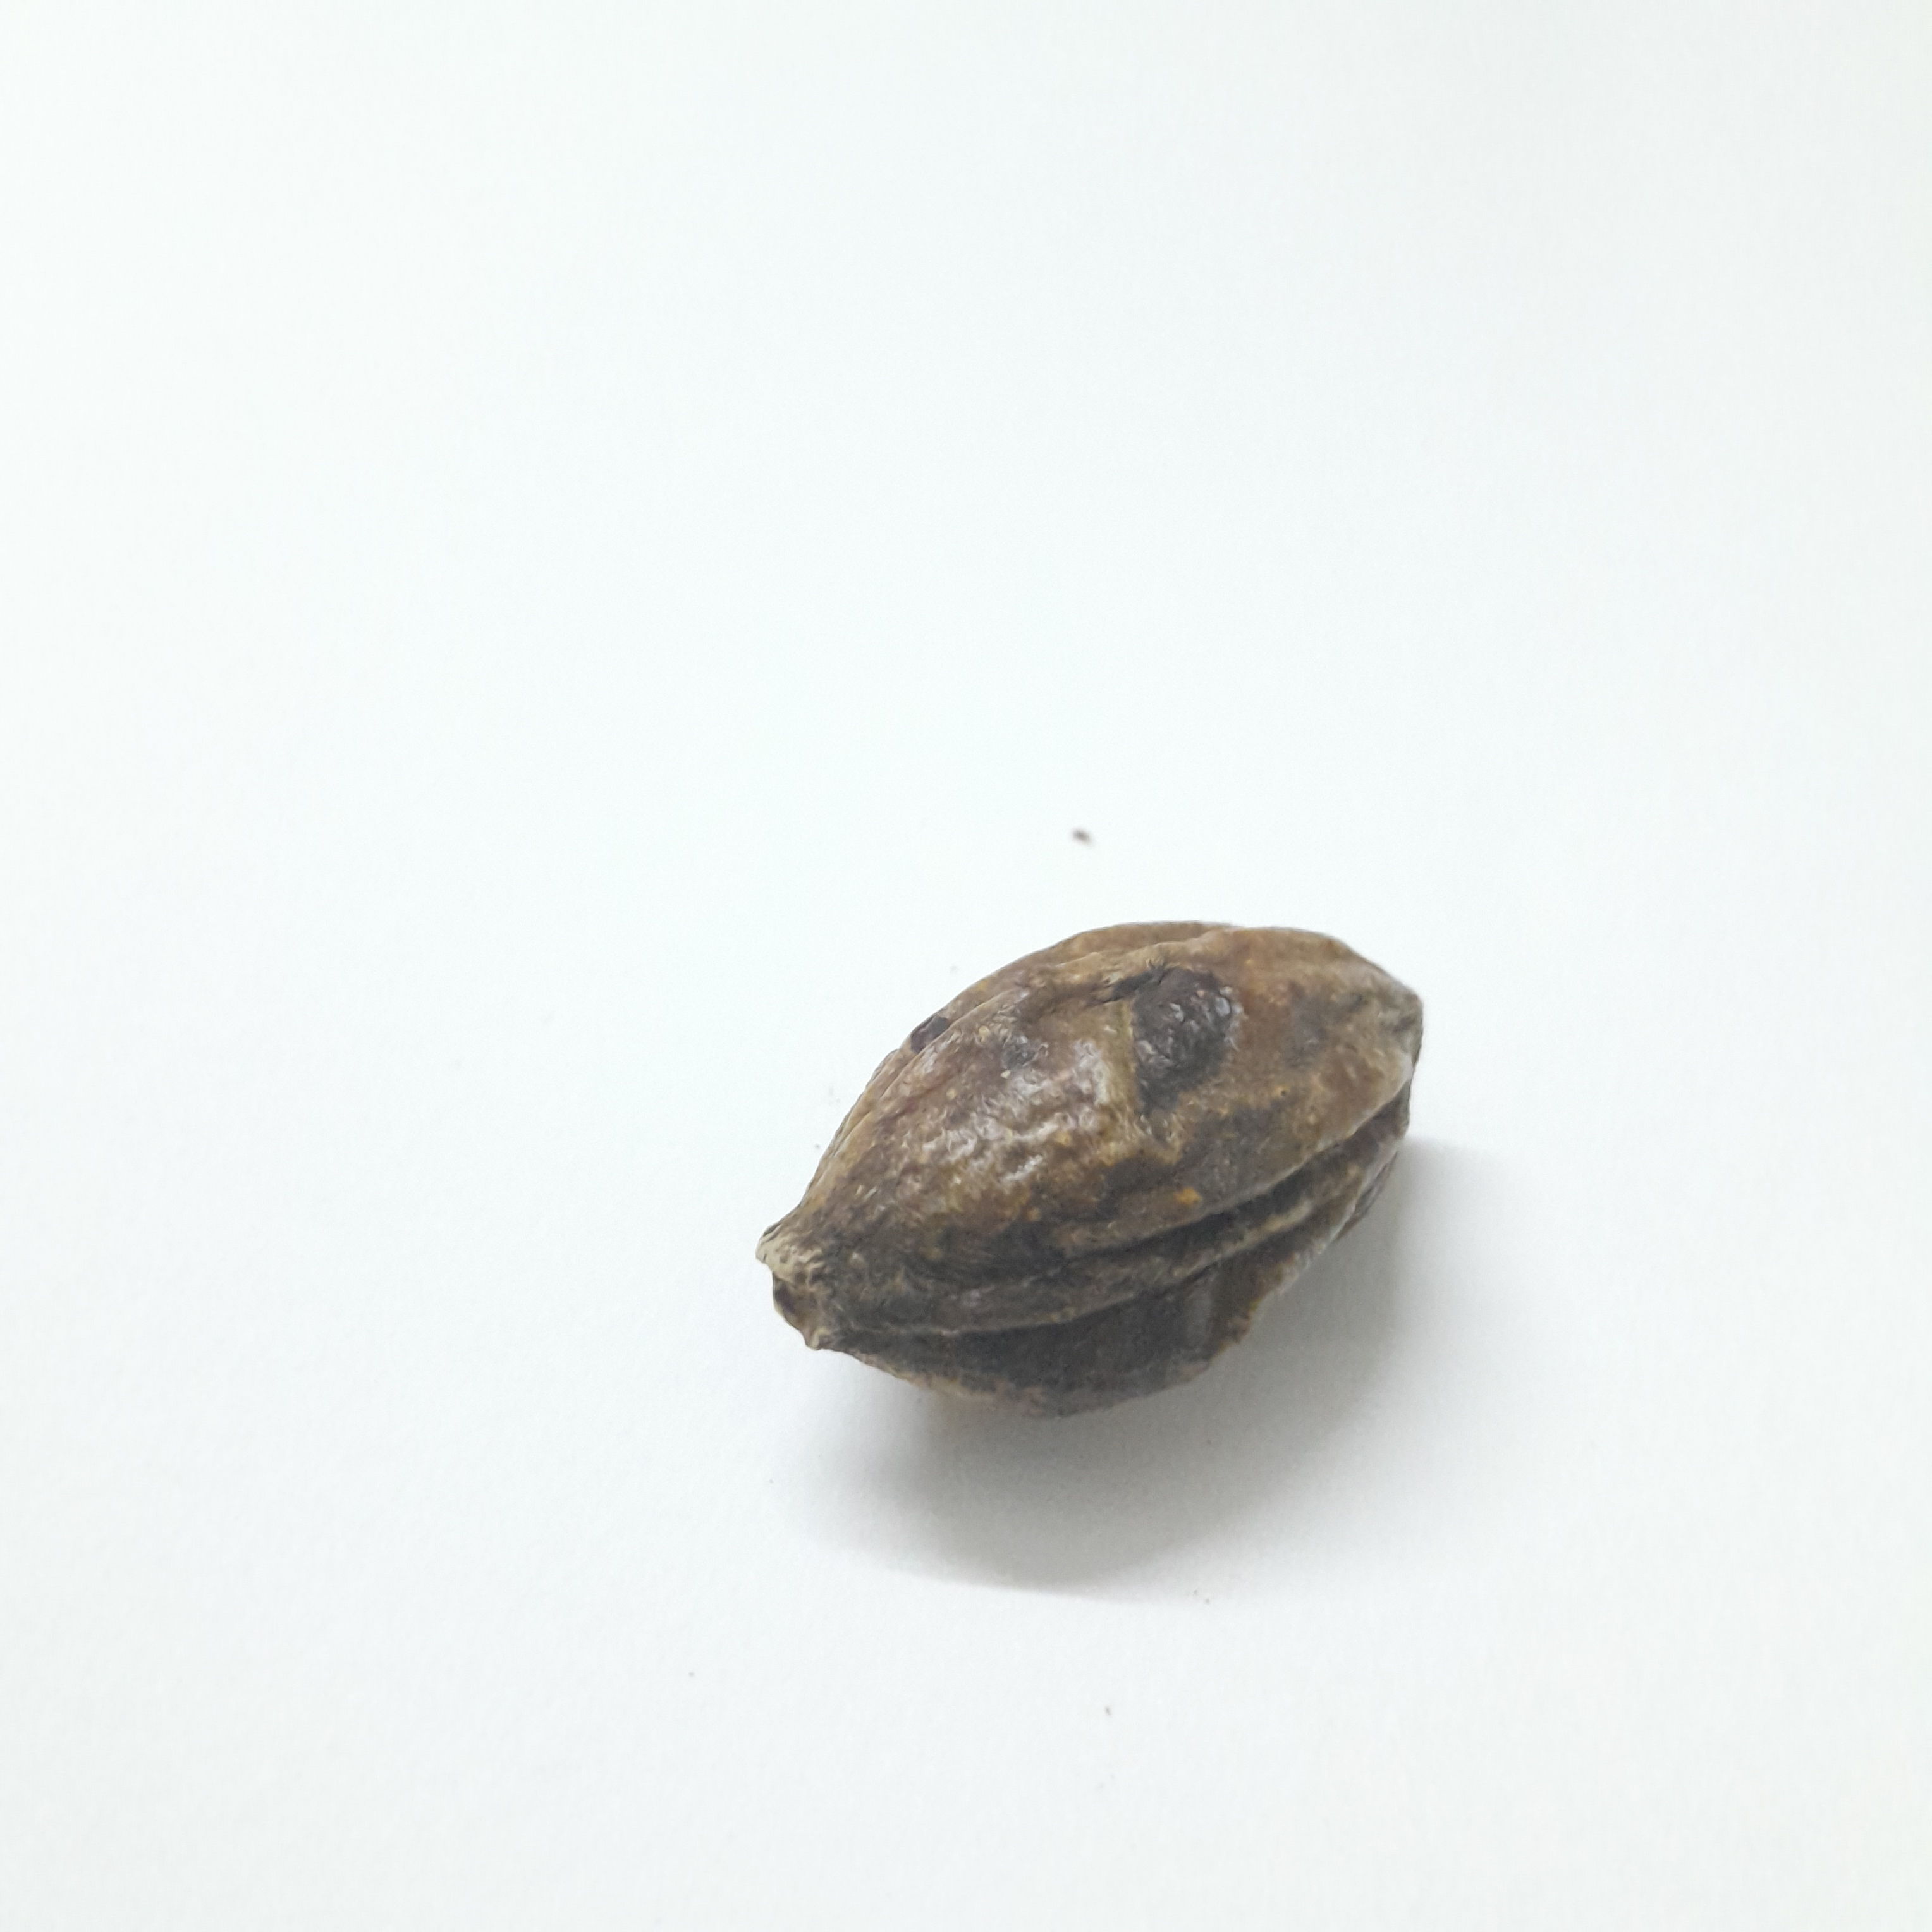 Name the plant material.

hirdaa
